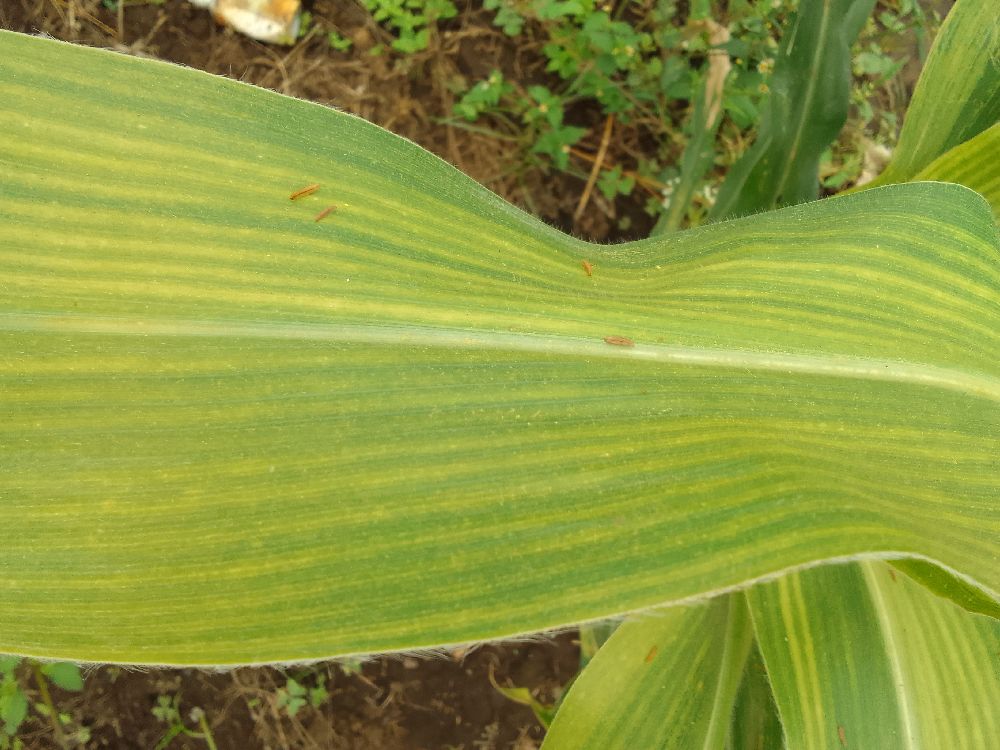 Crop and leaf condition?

maize, maize lethal necrosis
